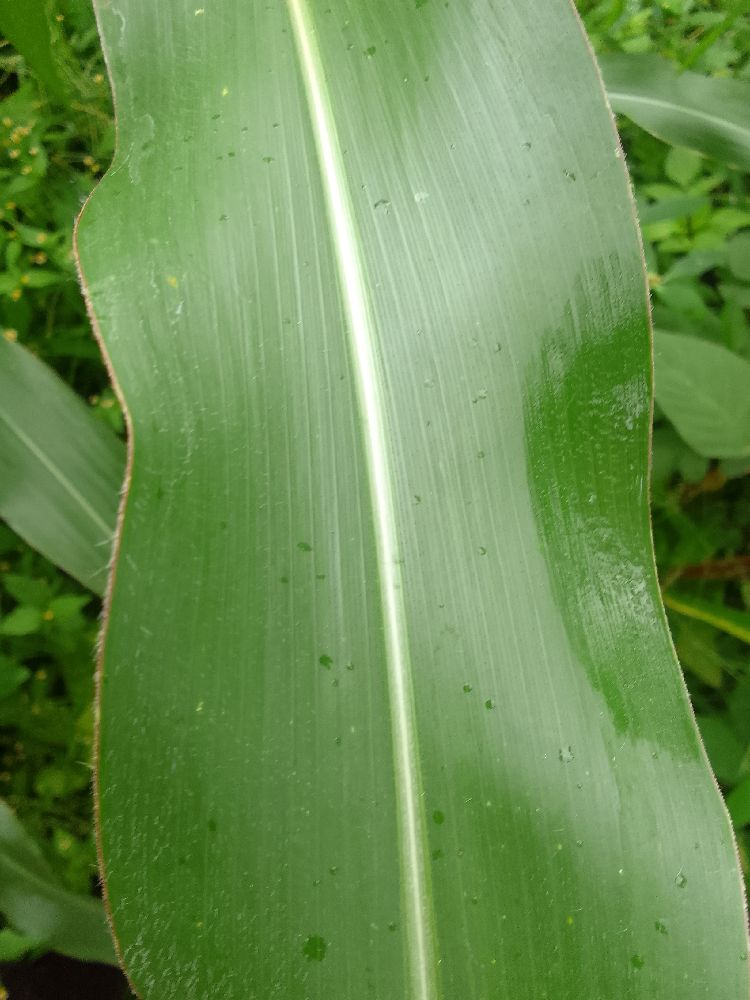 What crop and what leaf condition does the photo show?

maize, healthy
